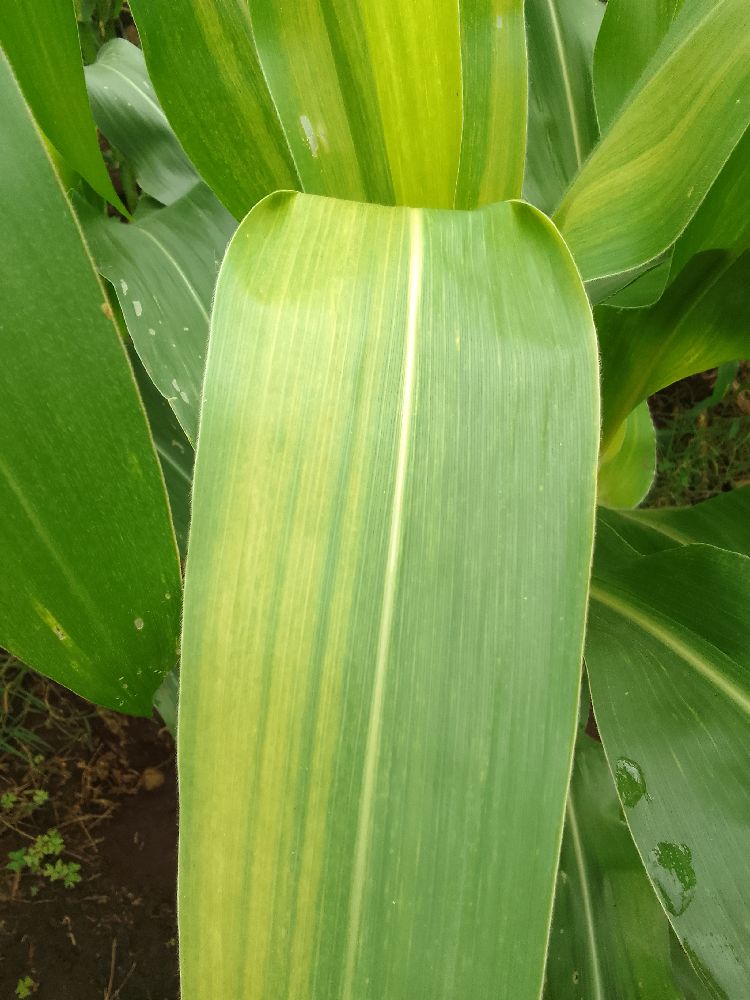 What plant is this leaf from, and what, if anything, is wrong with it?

maize, maize lethal necrosis
